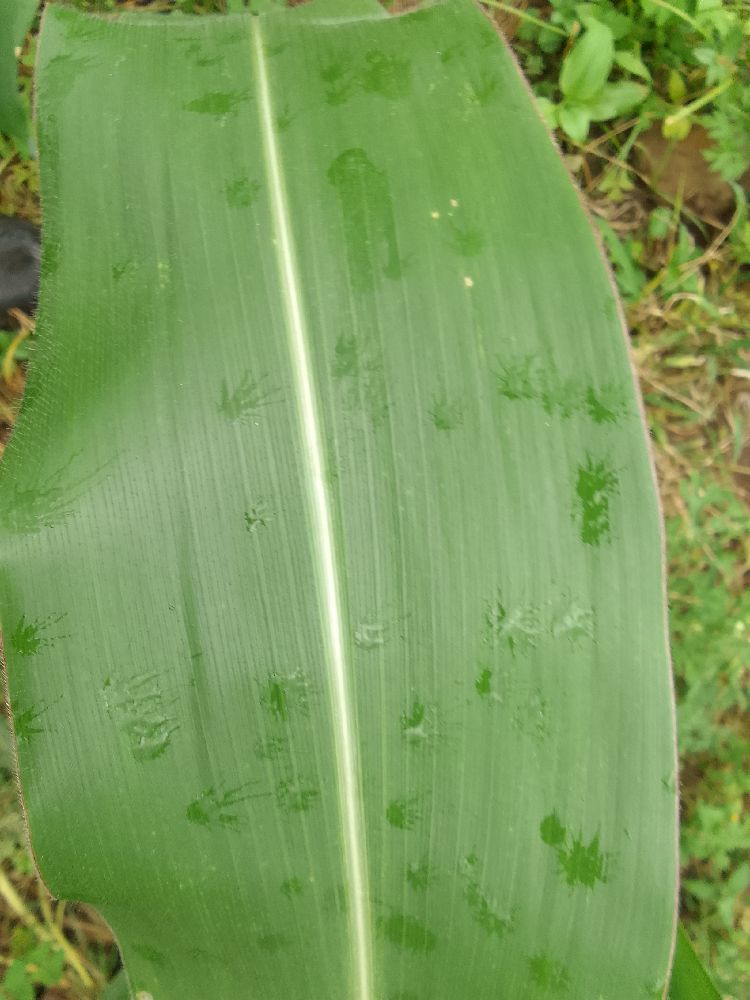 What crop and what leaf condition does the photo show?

maize, healthy
